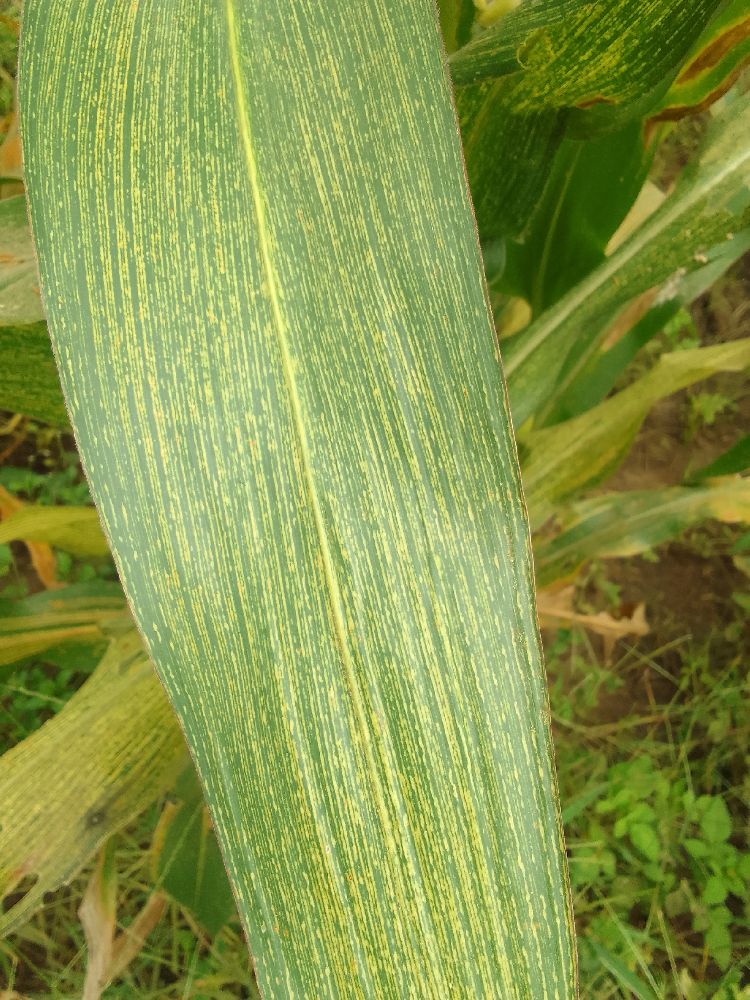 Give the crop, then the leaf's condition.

maize, maize streak virus
